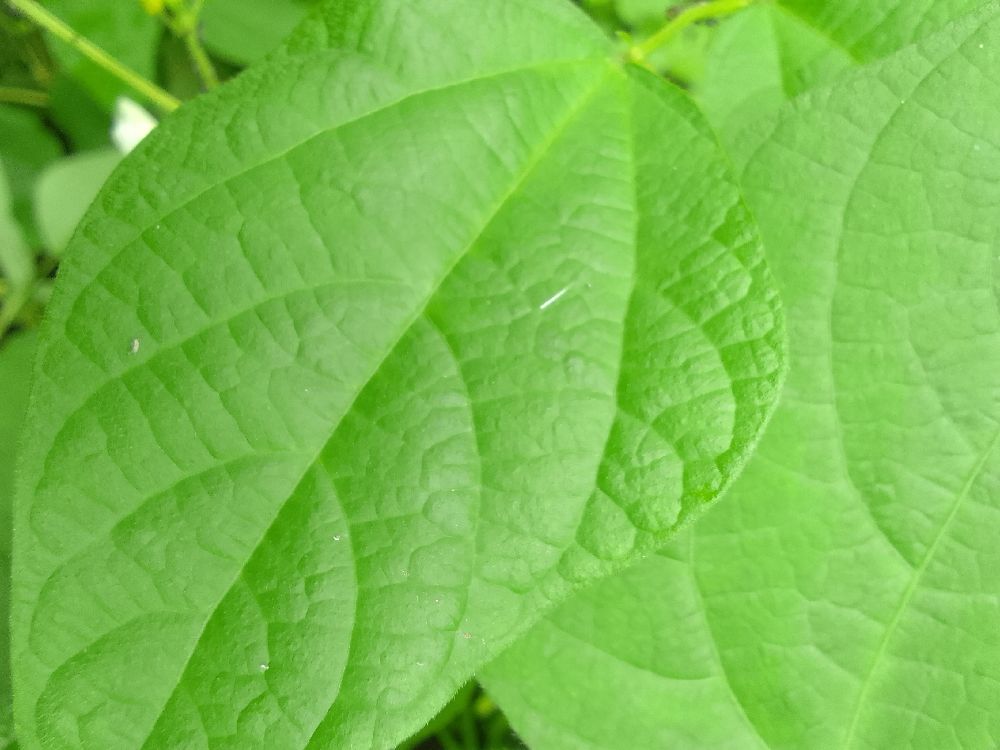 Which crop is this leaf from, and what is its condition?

common bean, healthy
